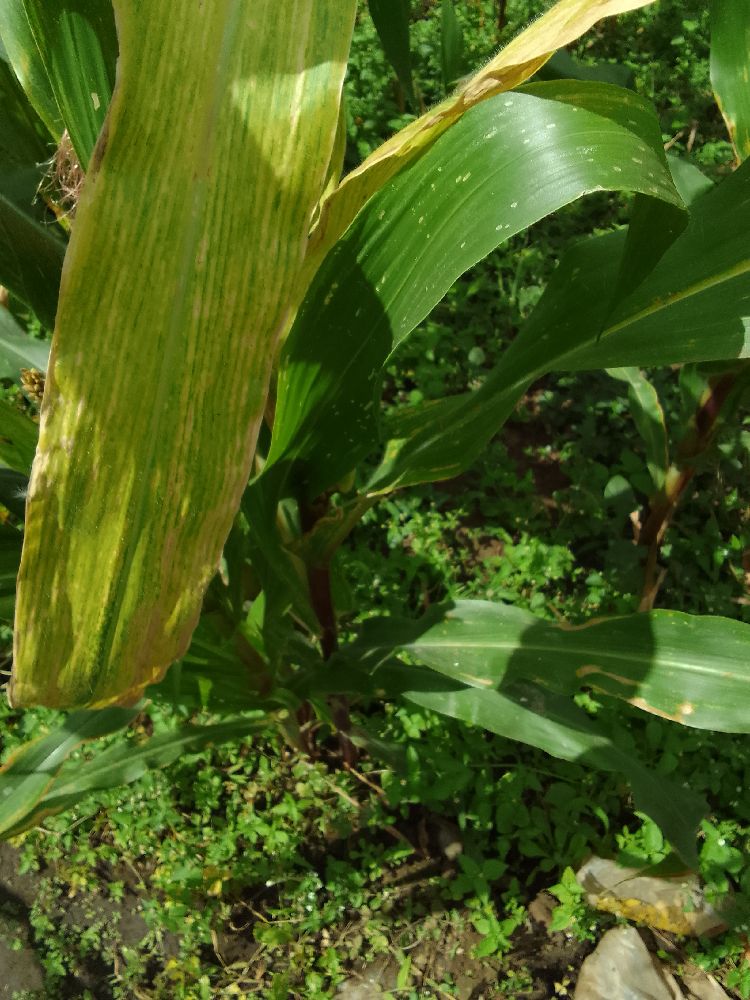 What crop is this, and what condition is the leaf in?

maize, maize lethal necrosis
